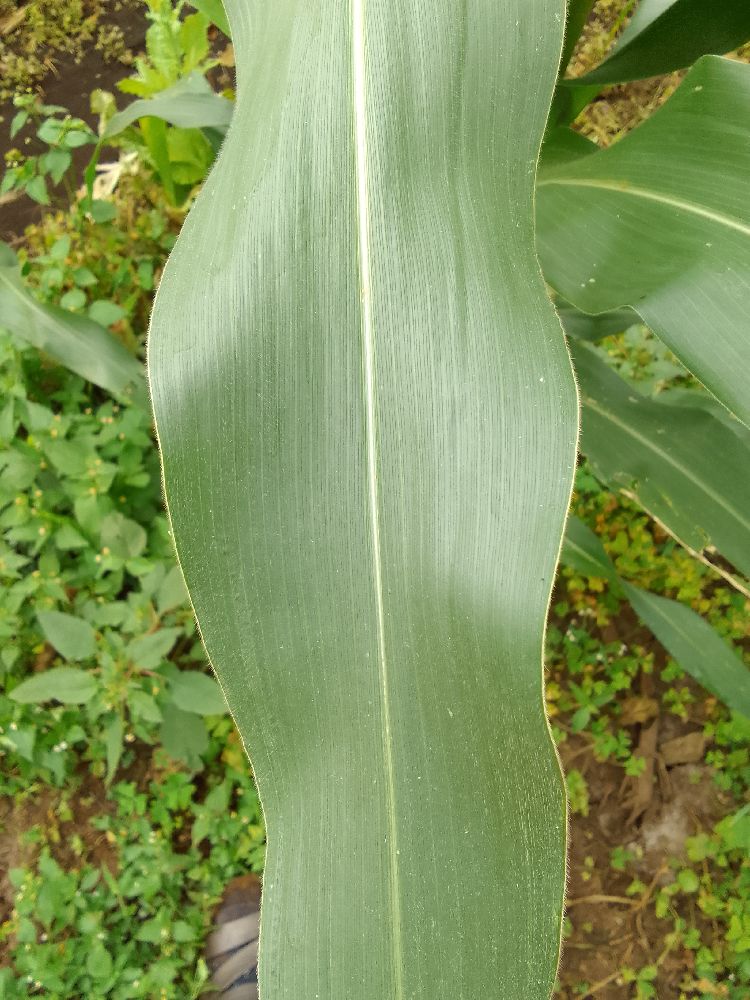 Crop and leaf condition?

maize, healthy
